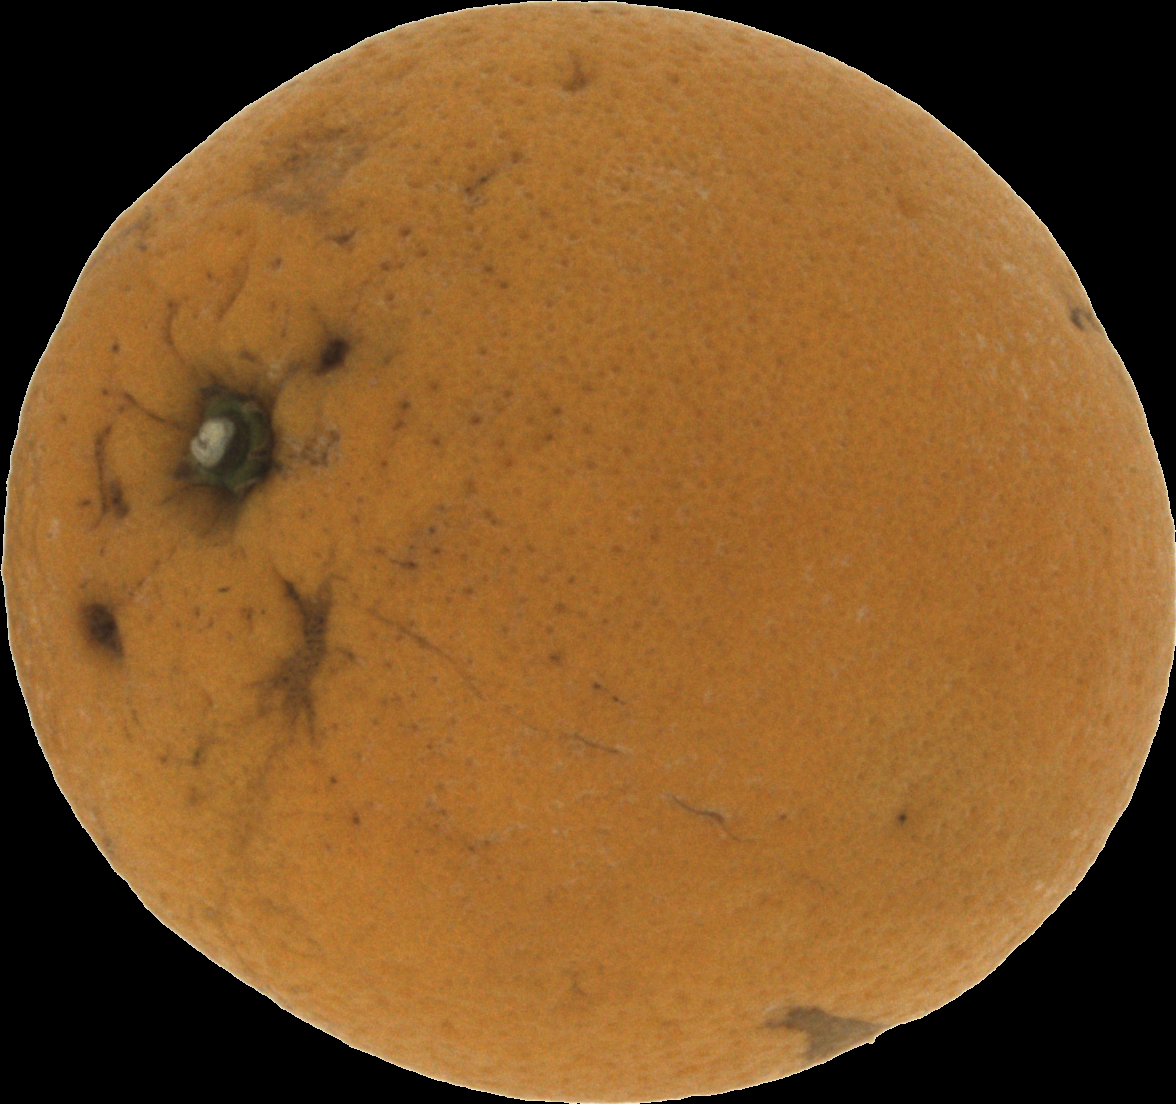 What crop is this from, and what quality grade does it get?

orange, bad
